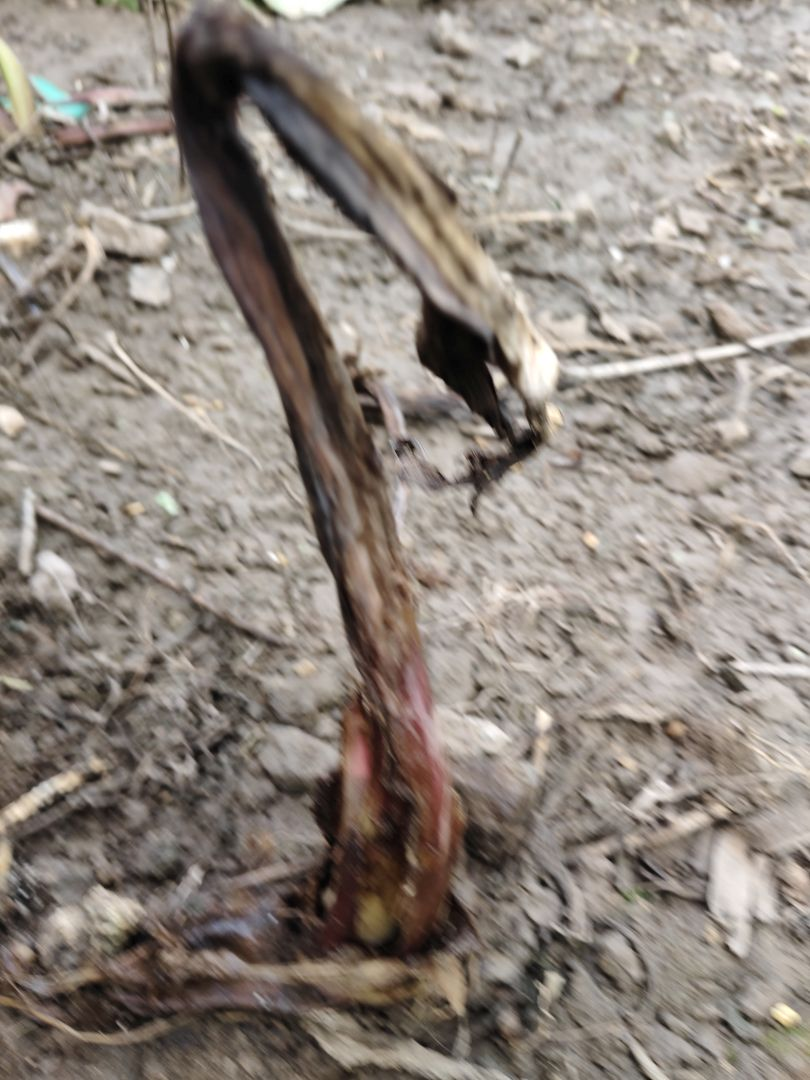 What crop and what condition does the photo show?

taro, root rot
